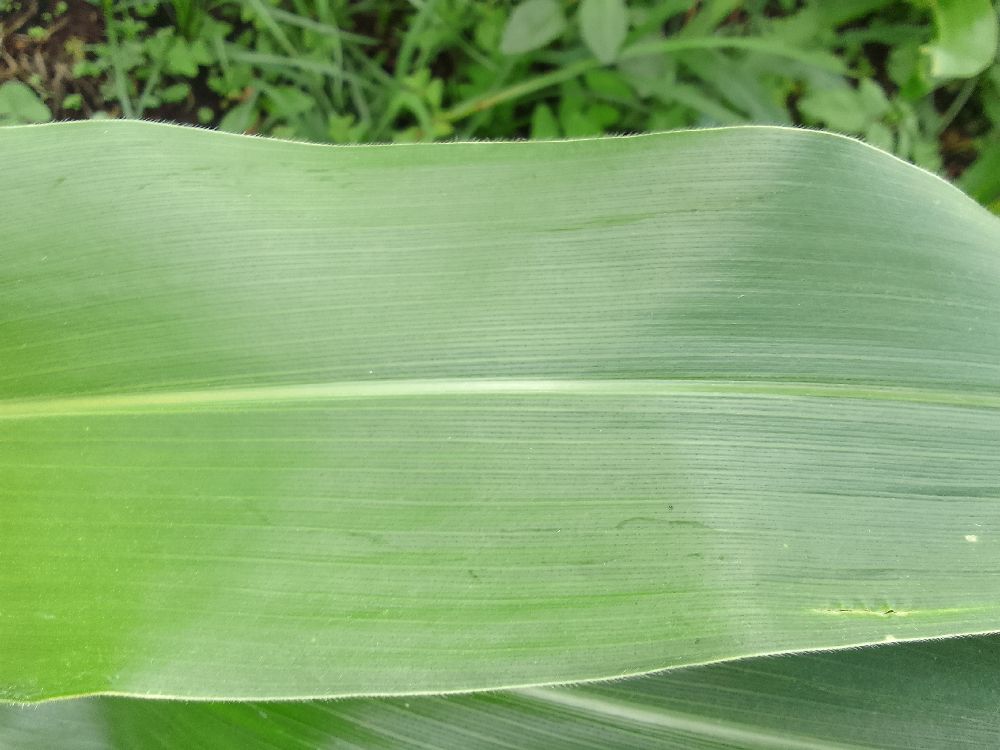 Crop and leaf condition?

maize, healthy
